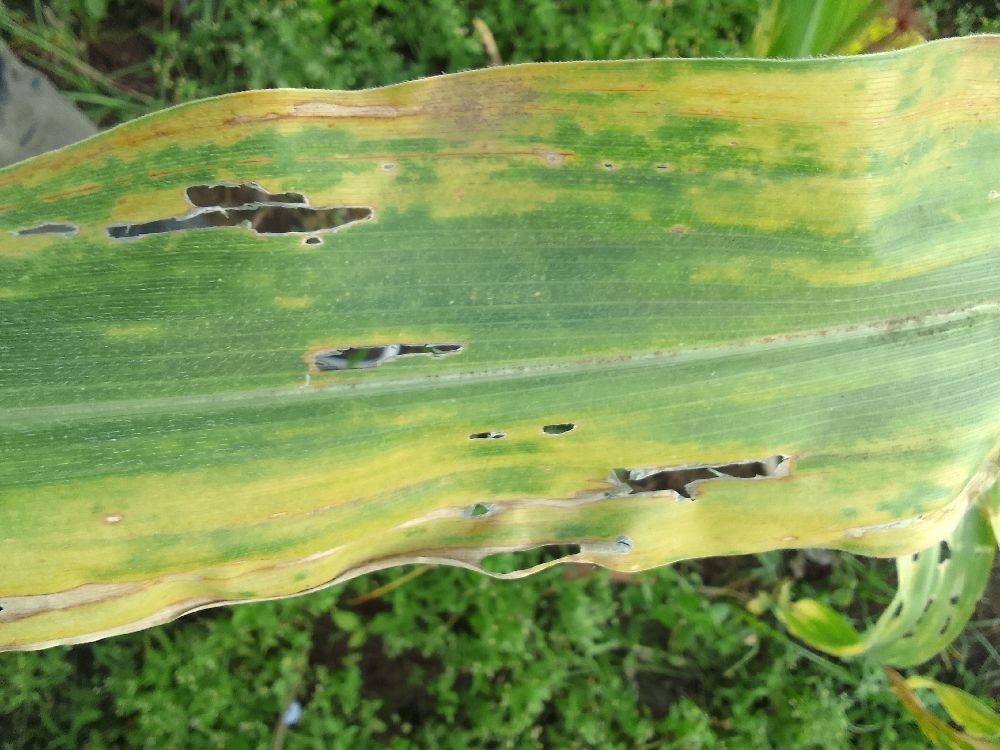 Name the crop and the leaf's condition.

maize, maize lethal necrosis
